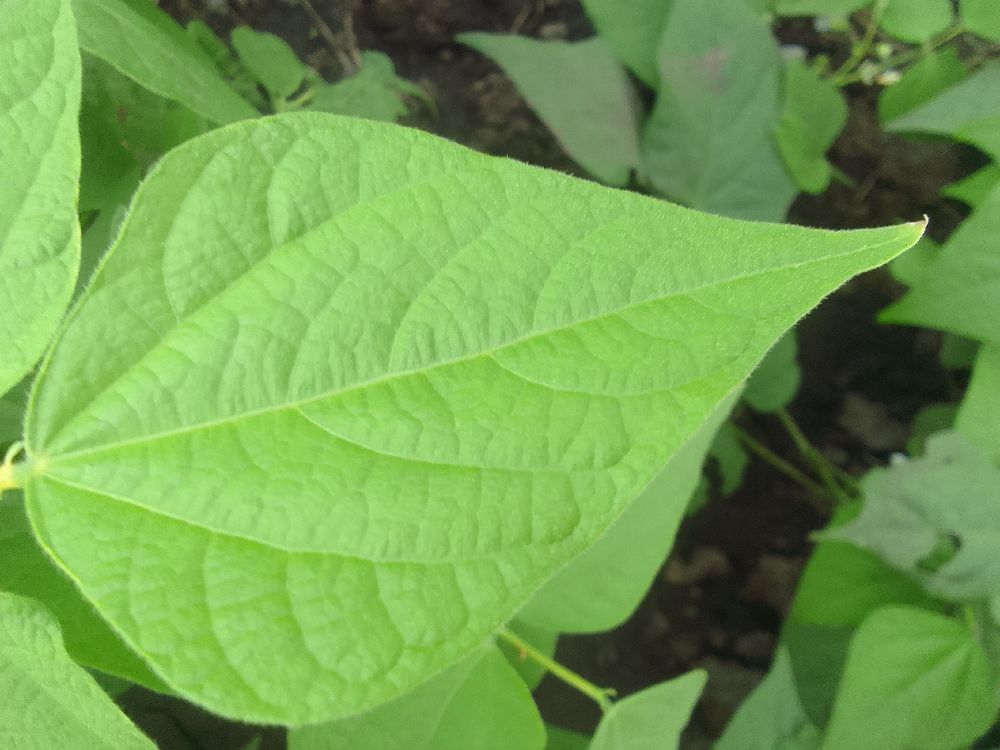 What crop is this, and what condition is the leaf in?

common bean, healthy
